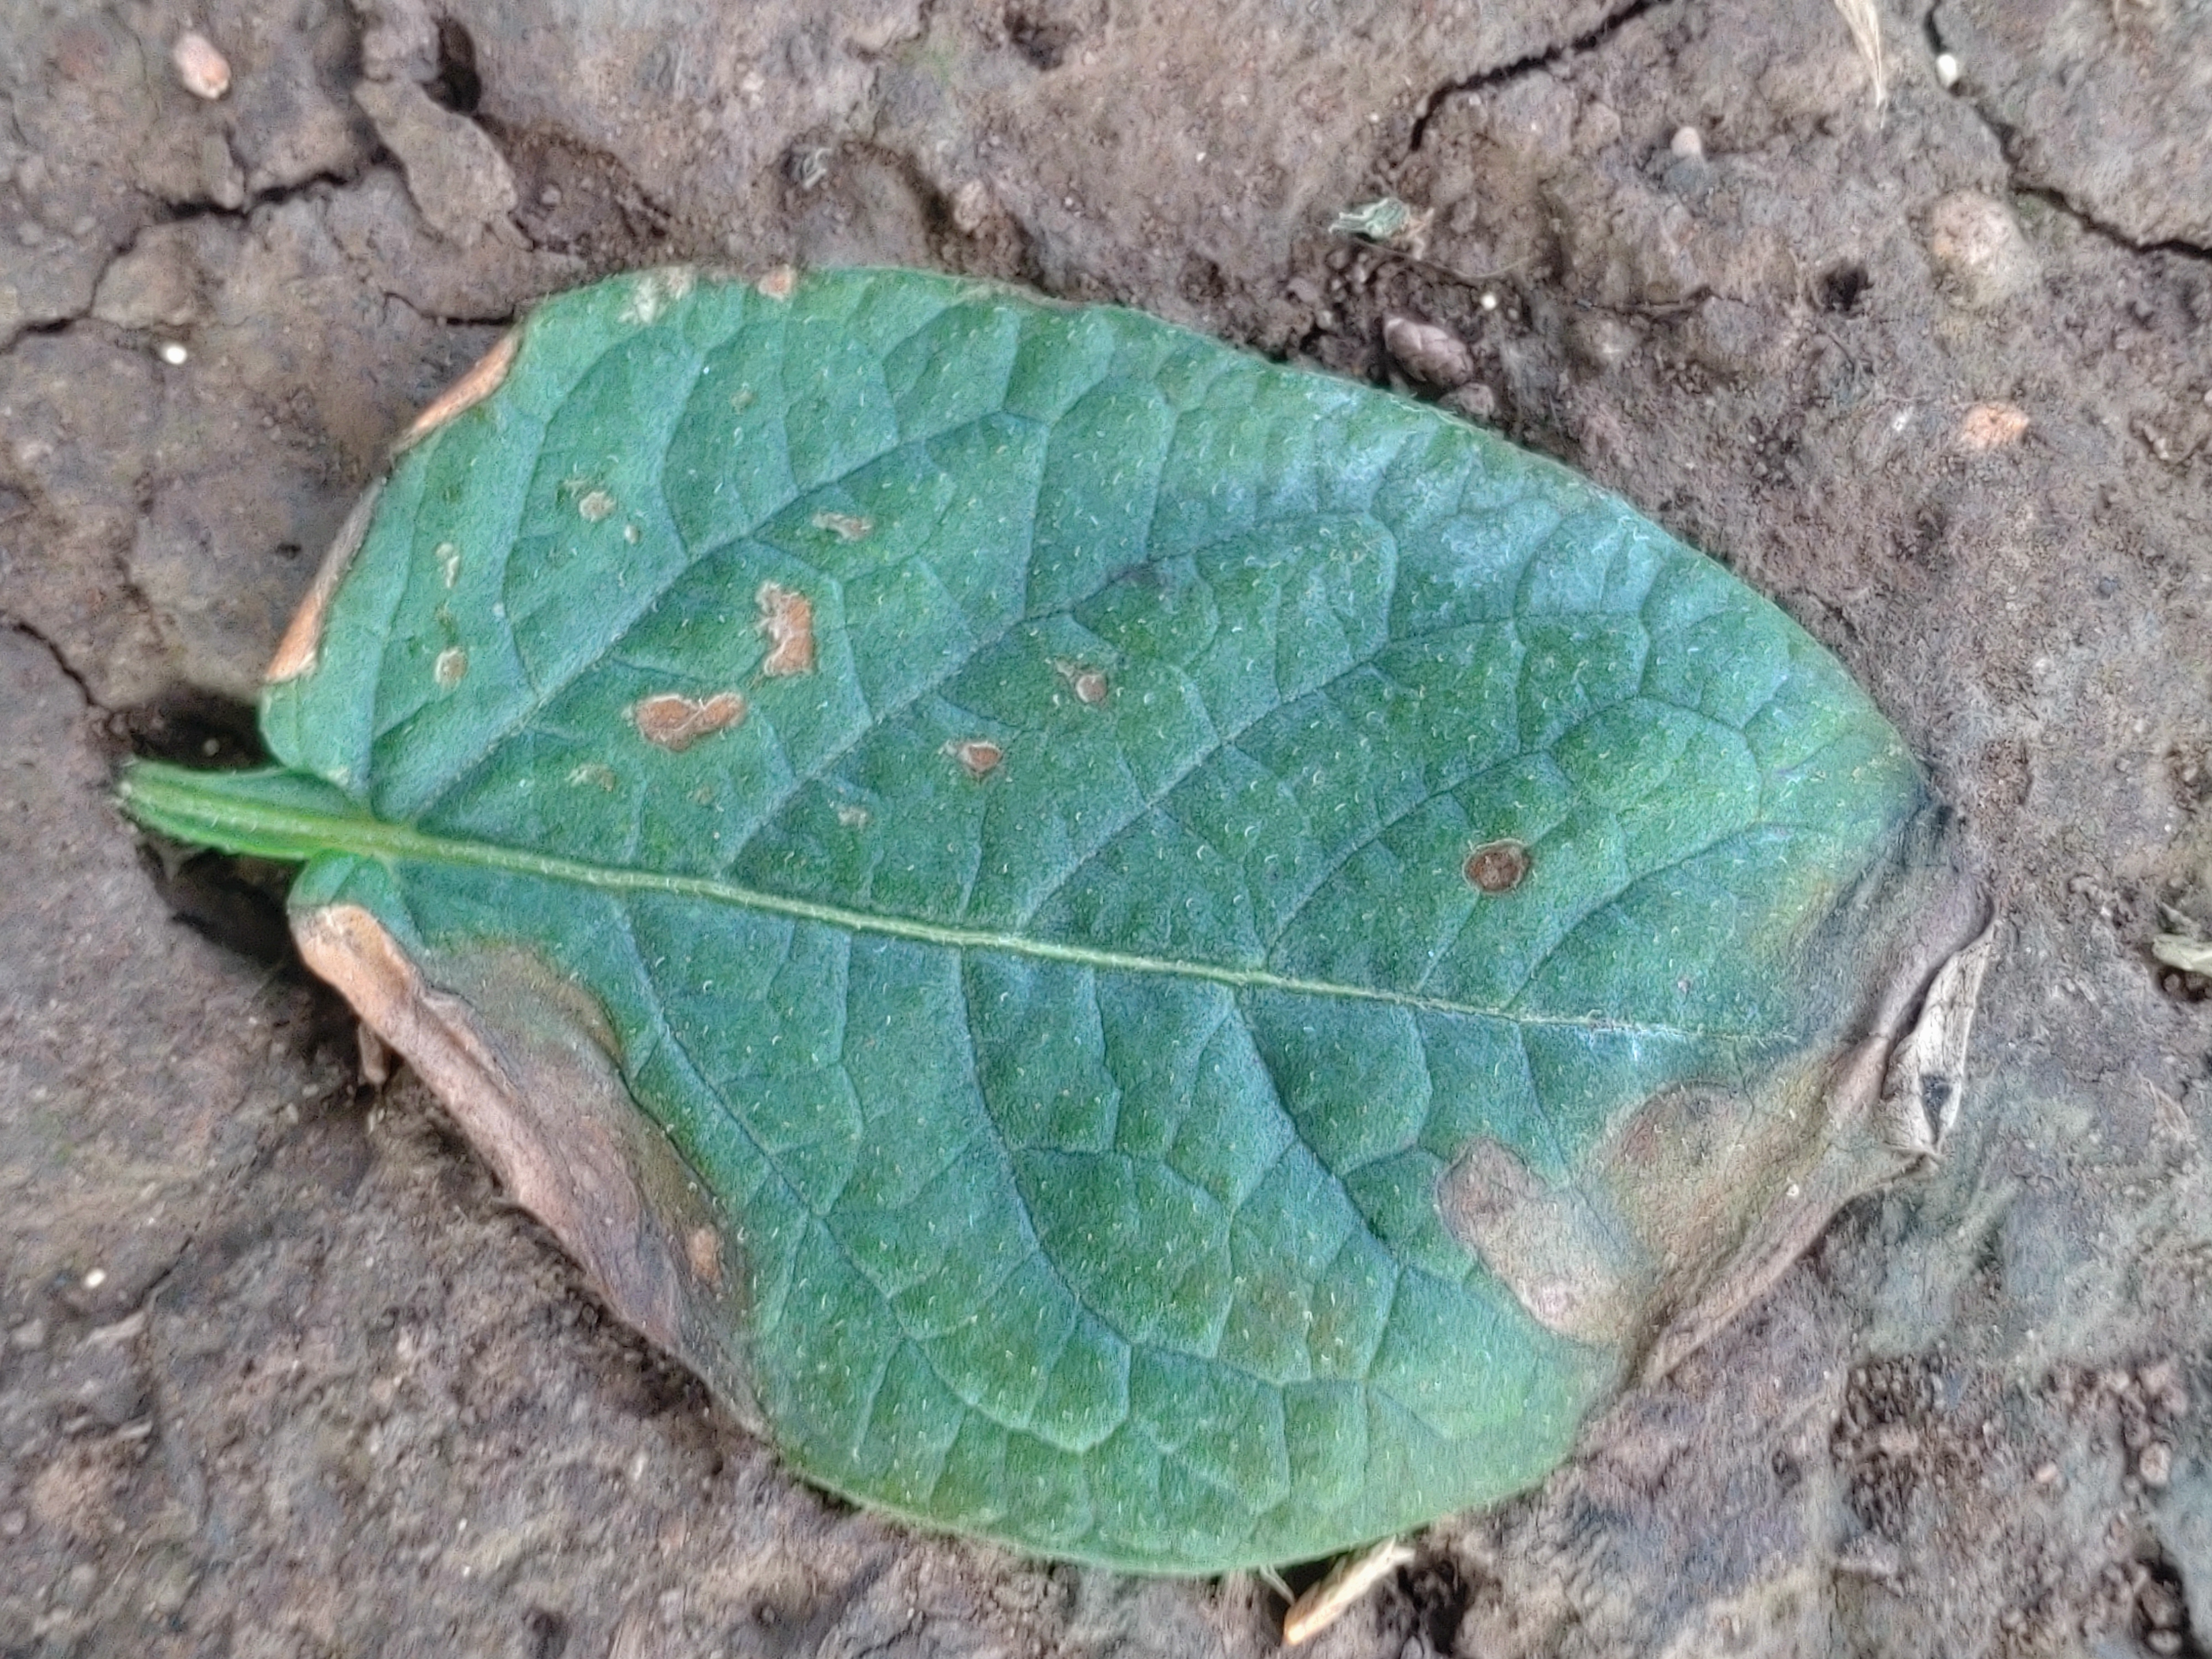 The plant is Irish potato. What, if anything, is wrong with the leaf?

early blight
